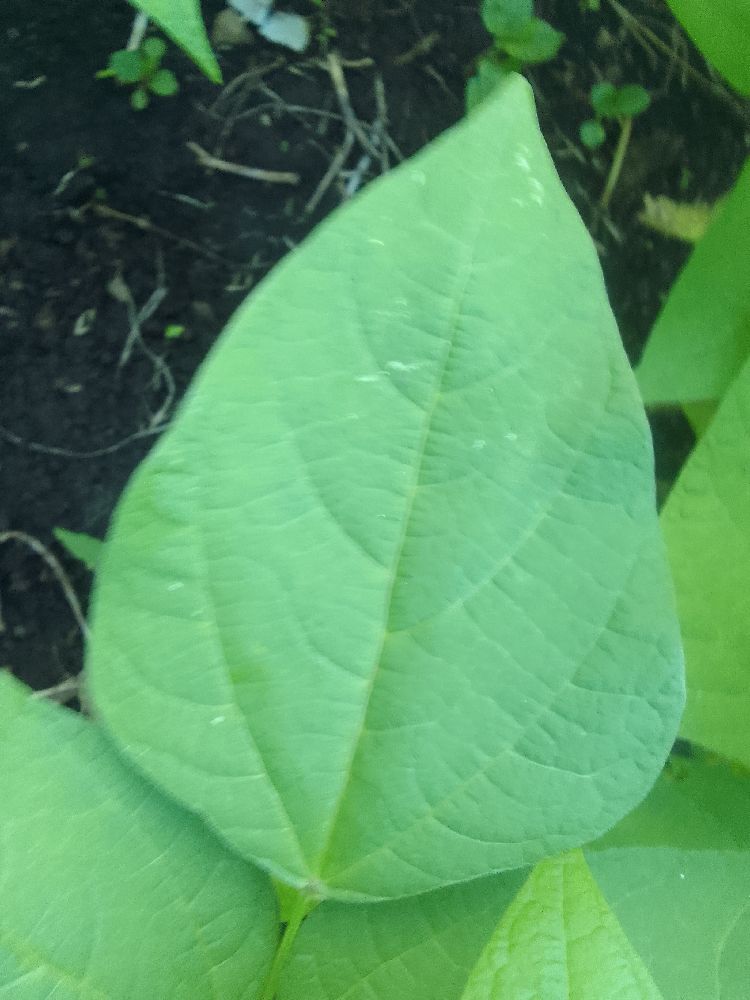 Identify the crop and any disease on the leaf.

common bean, healthy
